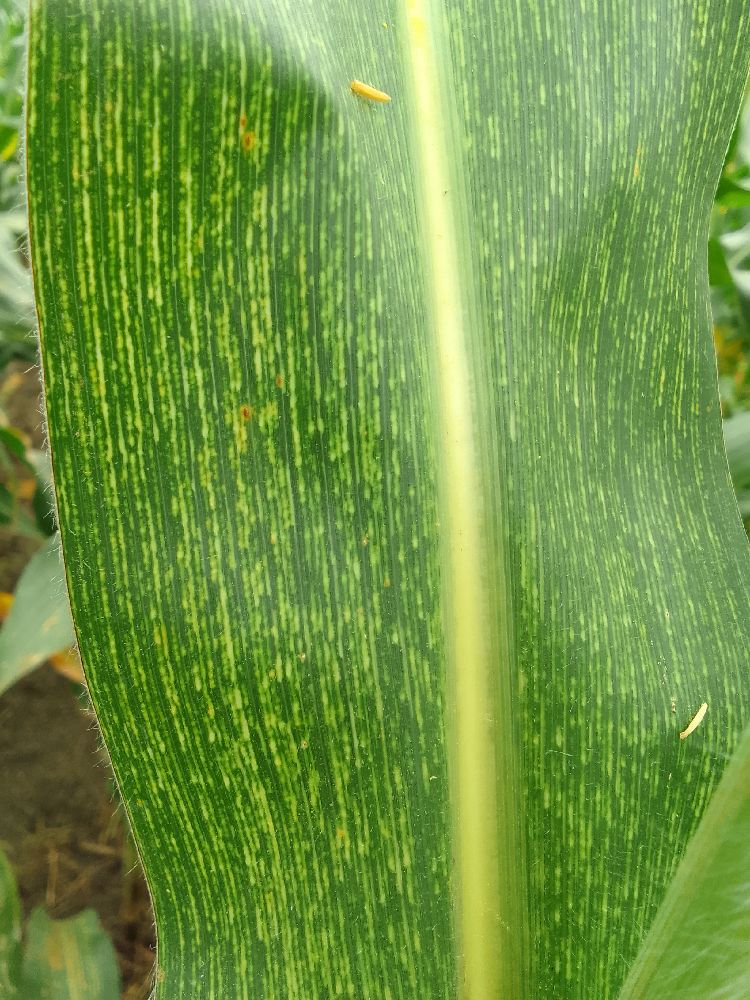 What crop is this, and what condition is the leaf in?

maize, maize streak virus
